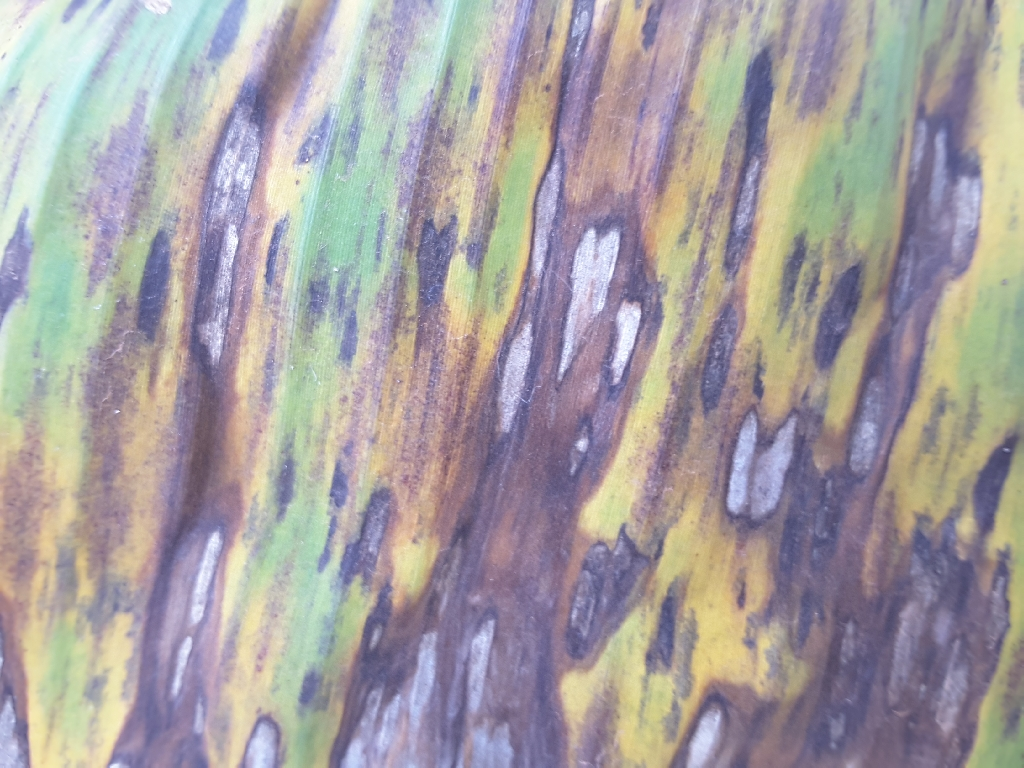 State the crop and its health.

banana, black sigatoka
